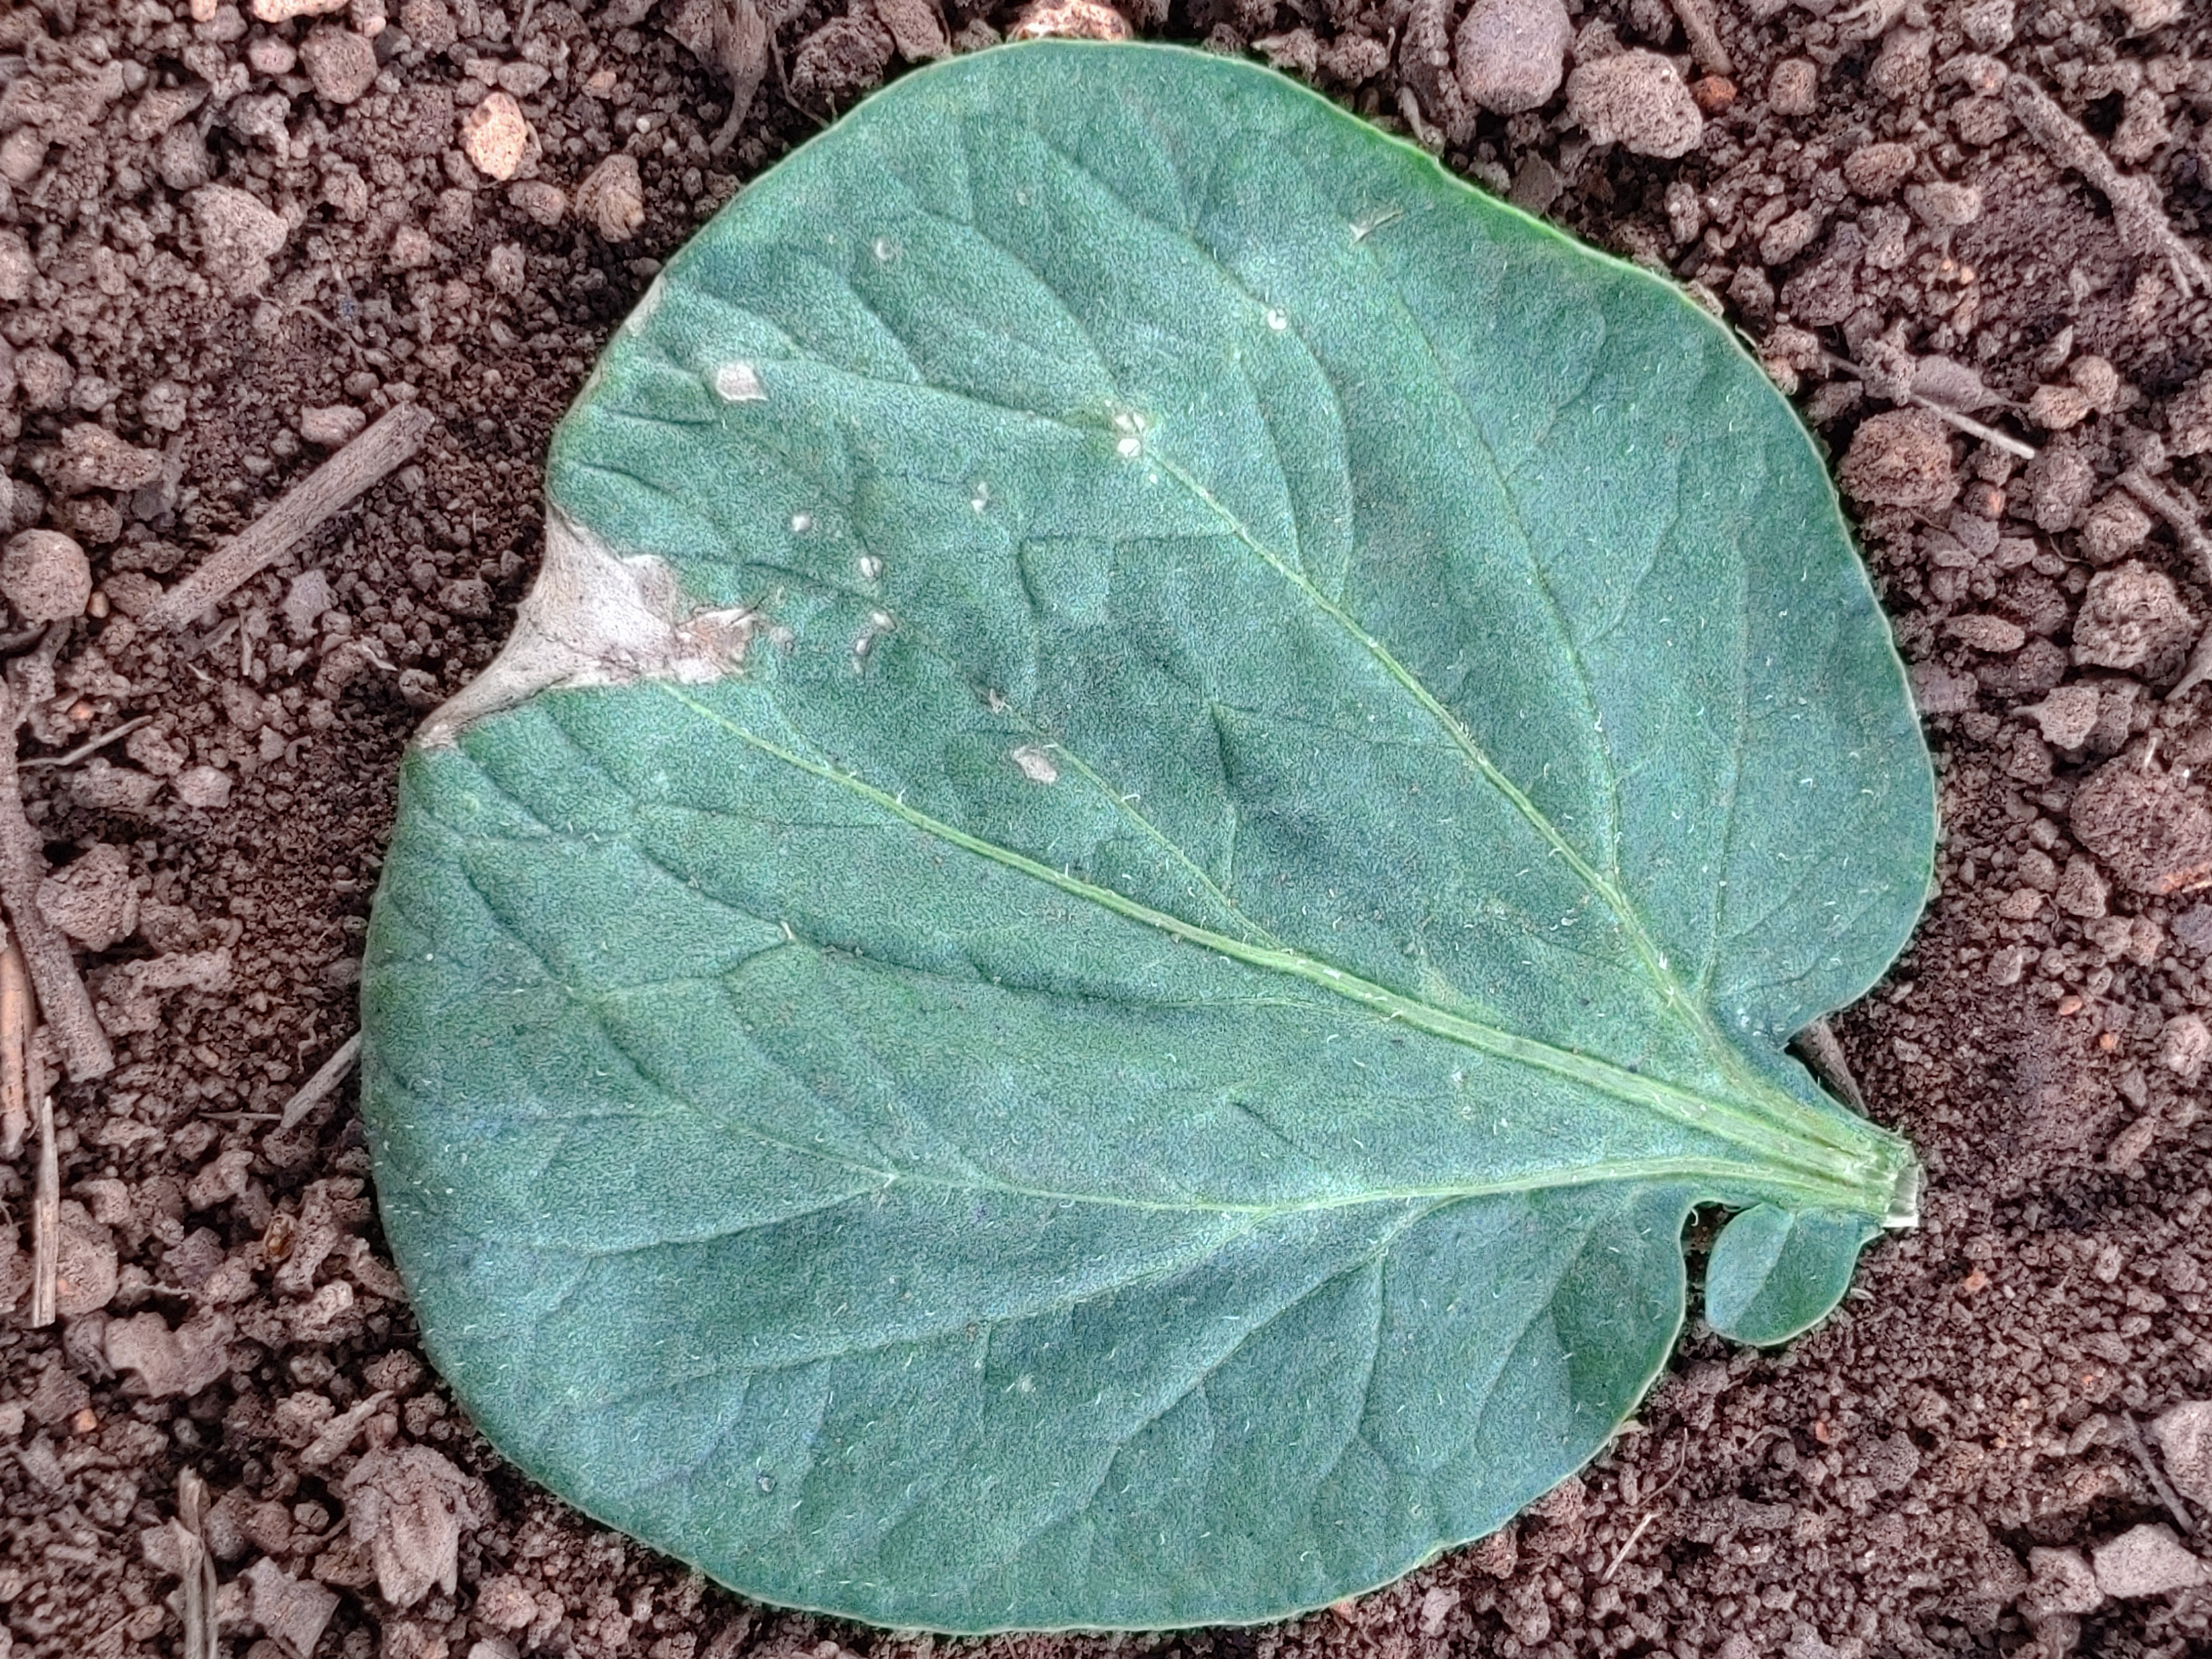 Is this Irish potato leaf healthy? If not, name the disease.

early blight
